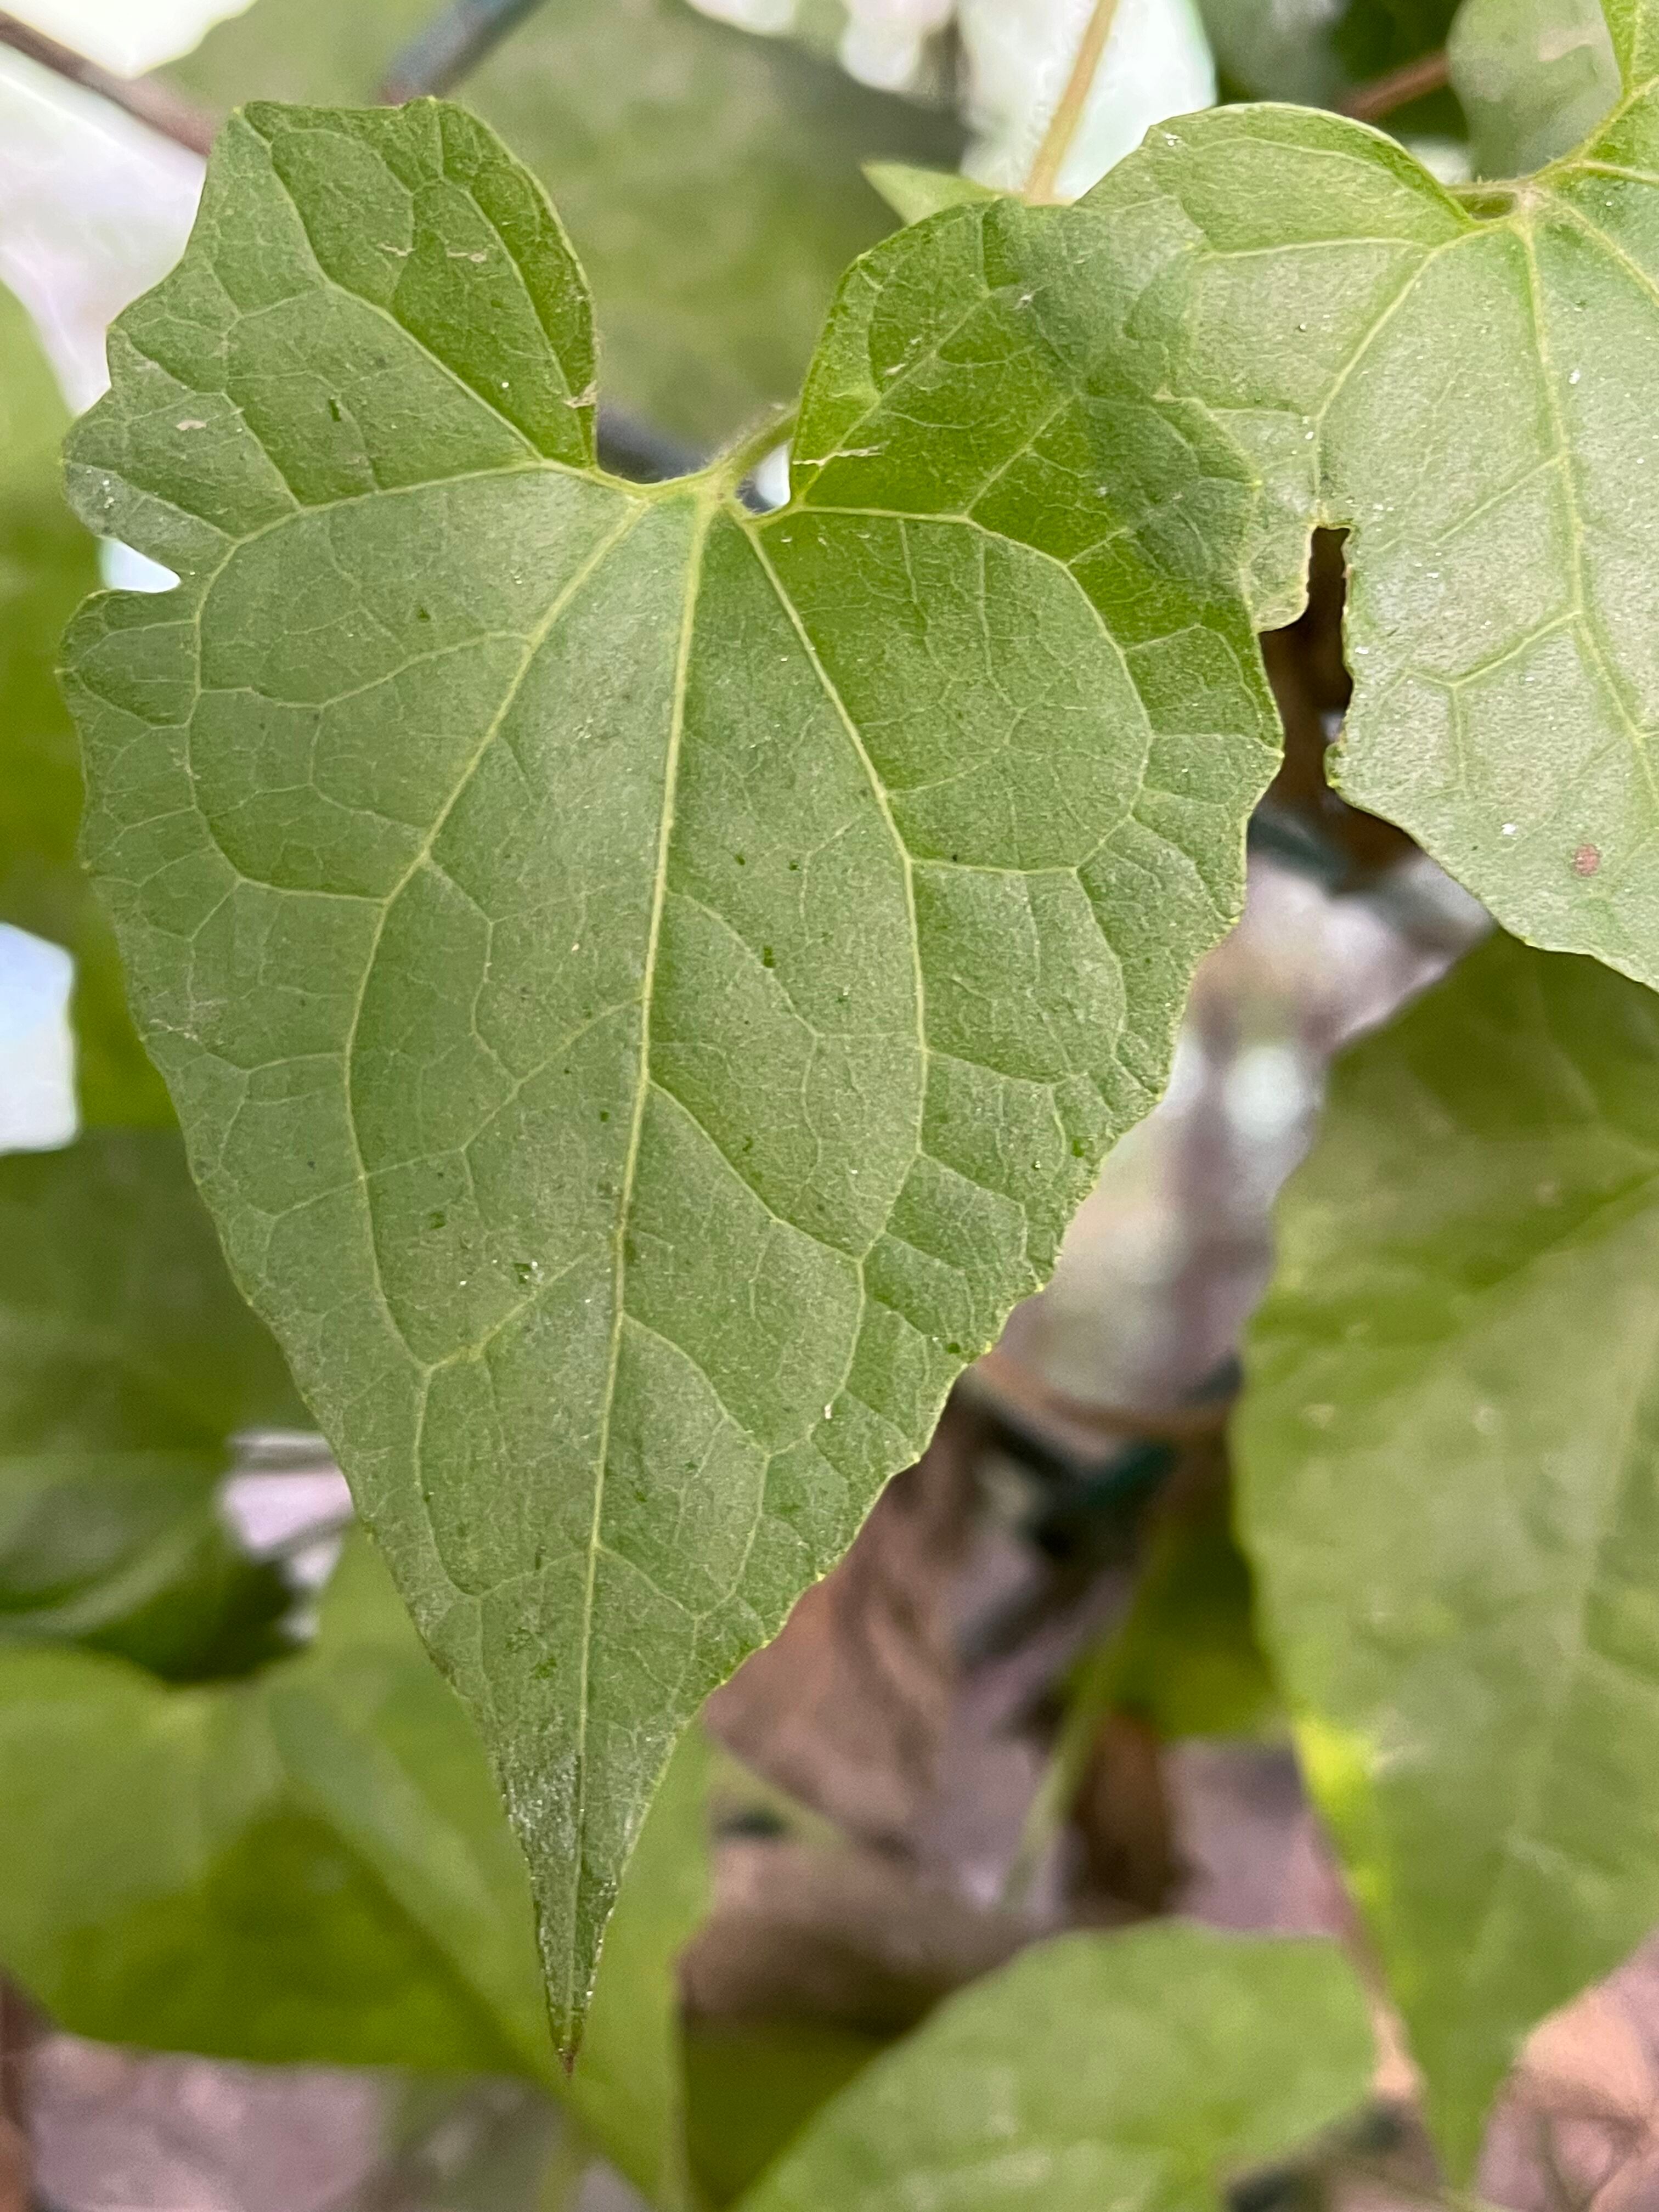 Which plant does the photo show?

bitter vine
